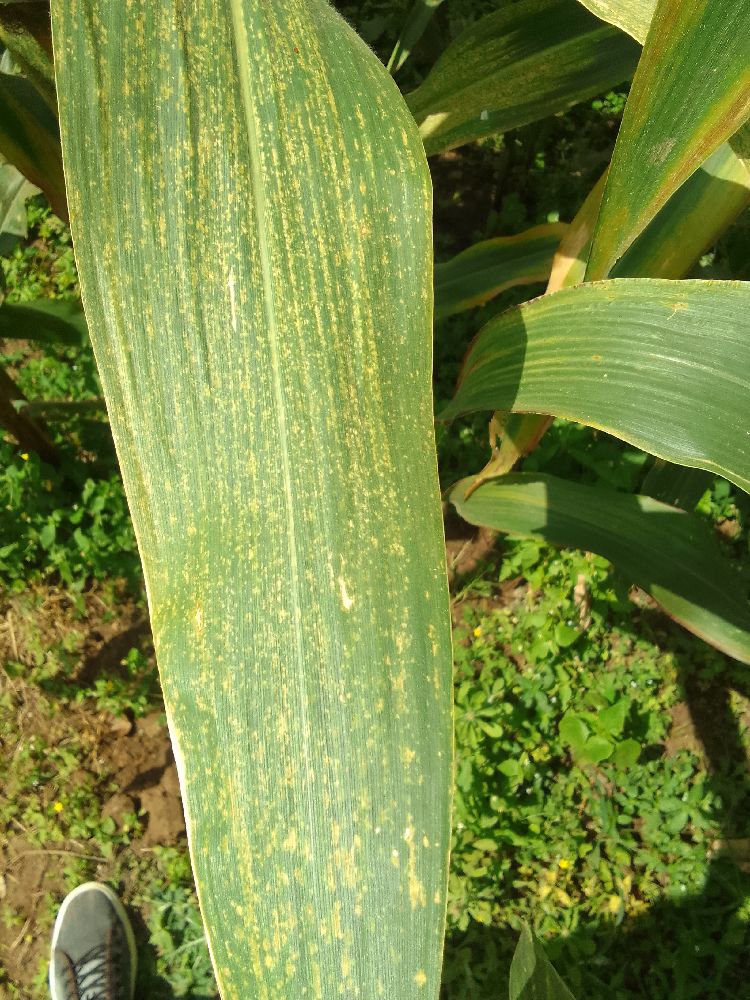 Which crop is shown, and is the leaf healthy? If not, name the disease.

maize, maize streak virus
